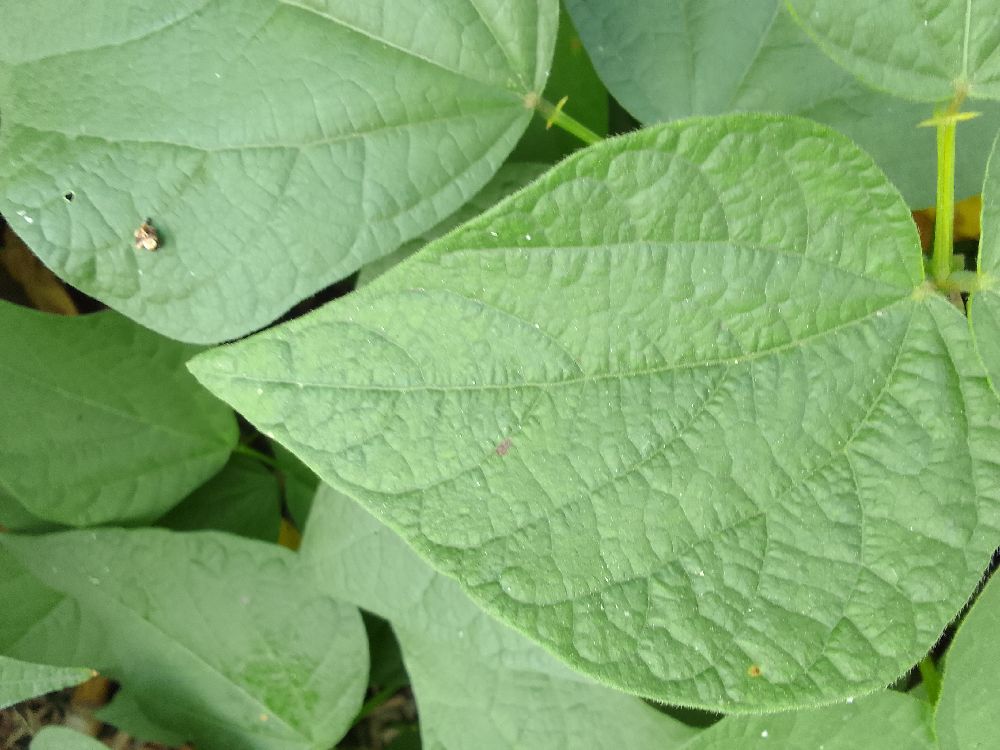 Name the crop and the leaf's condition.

common bean, healthy
